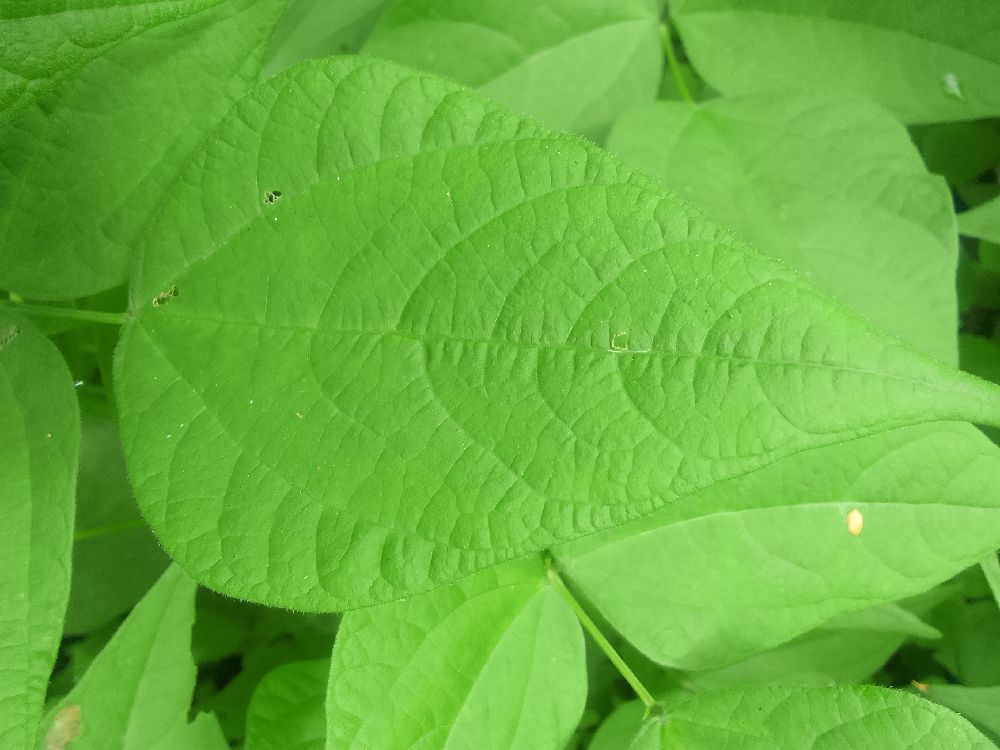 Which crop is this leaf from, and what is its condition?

common bean, healthy
